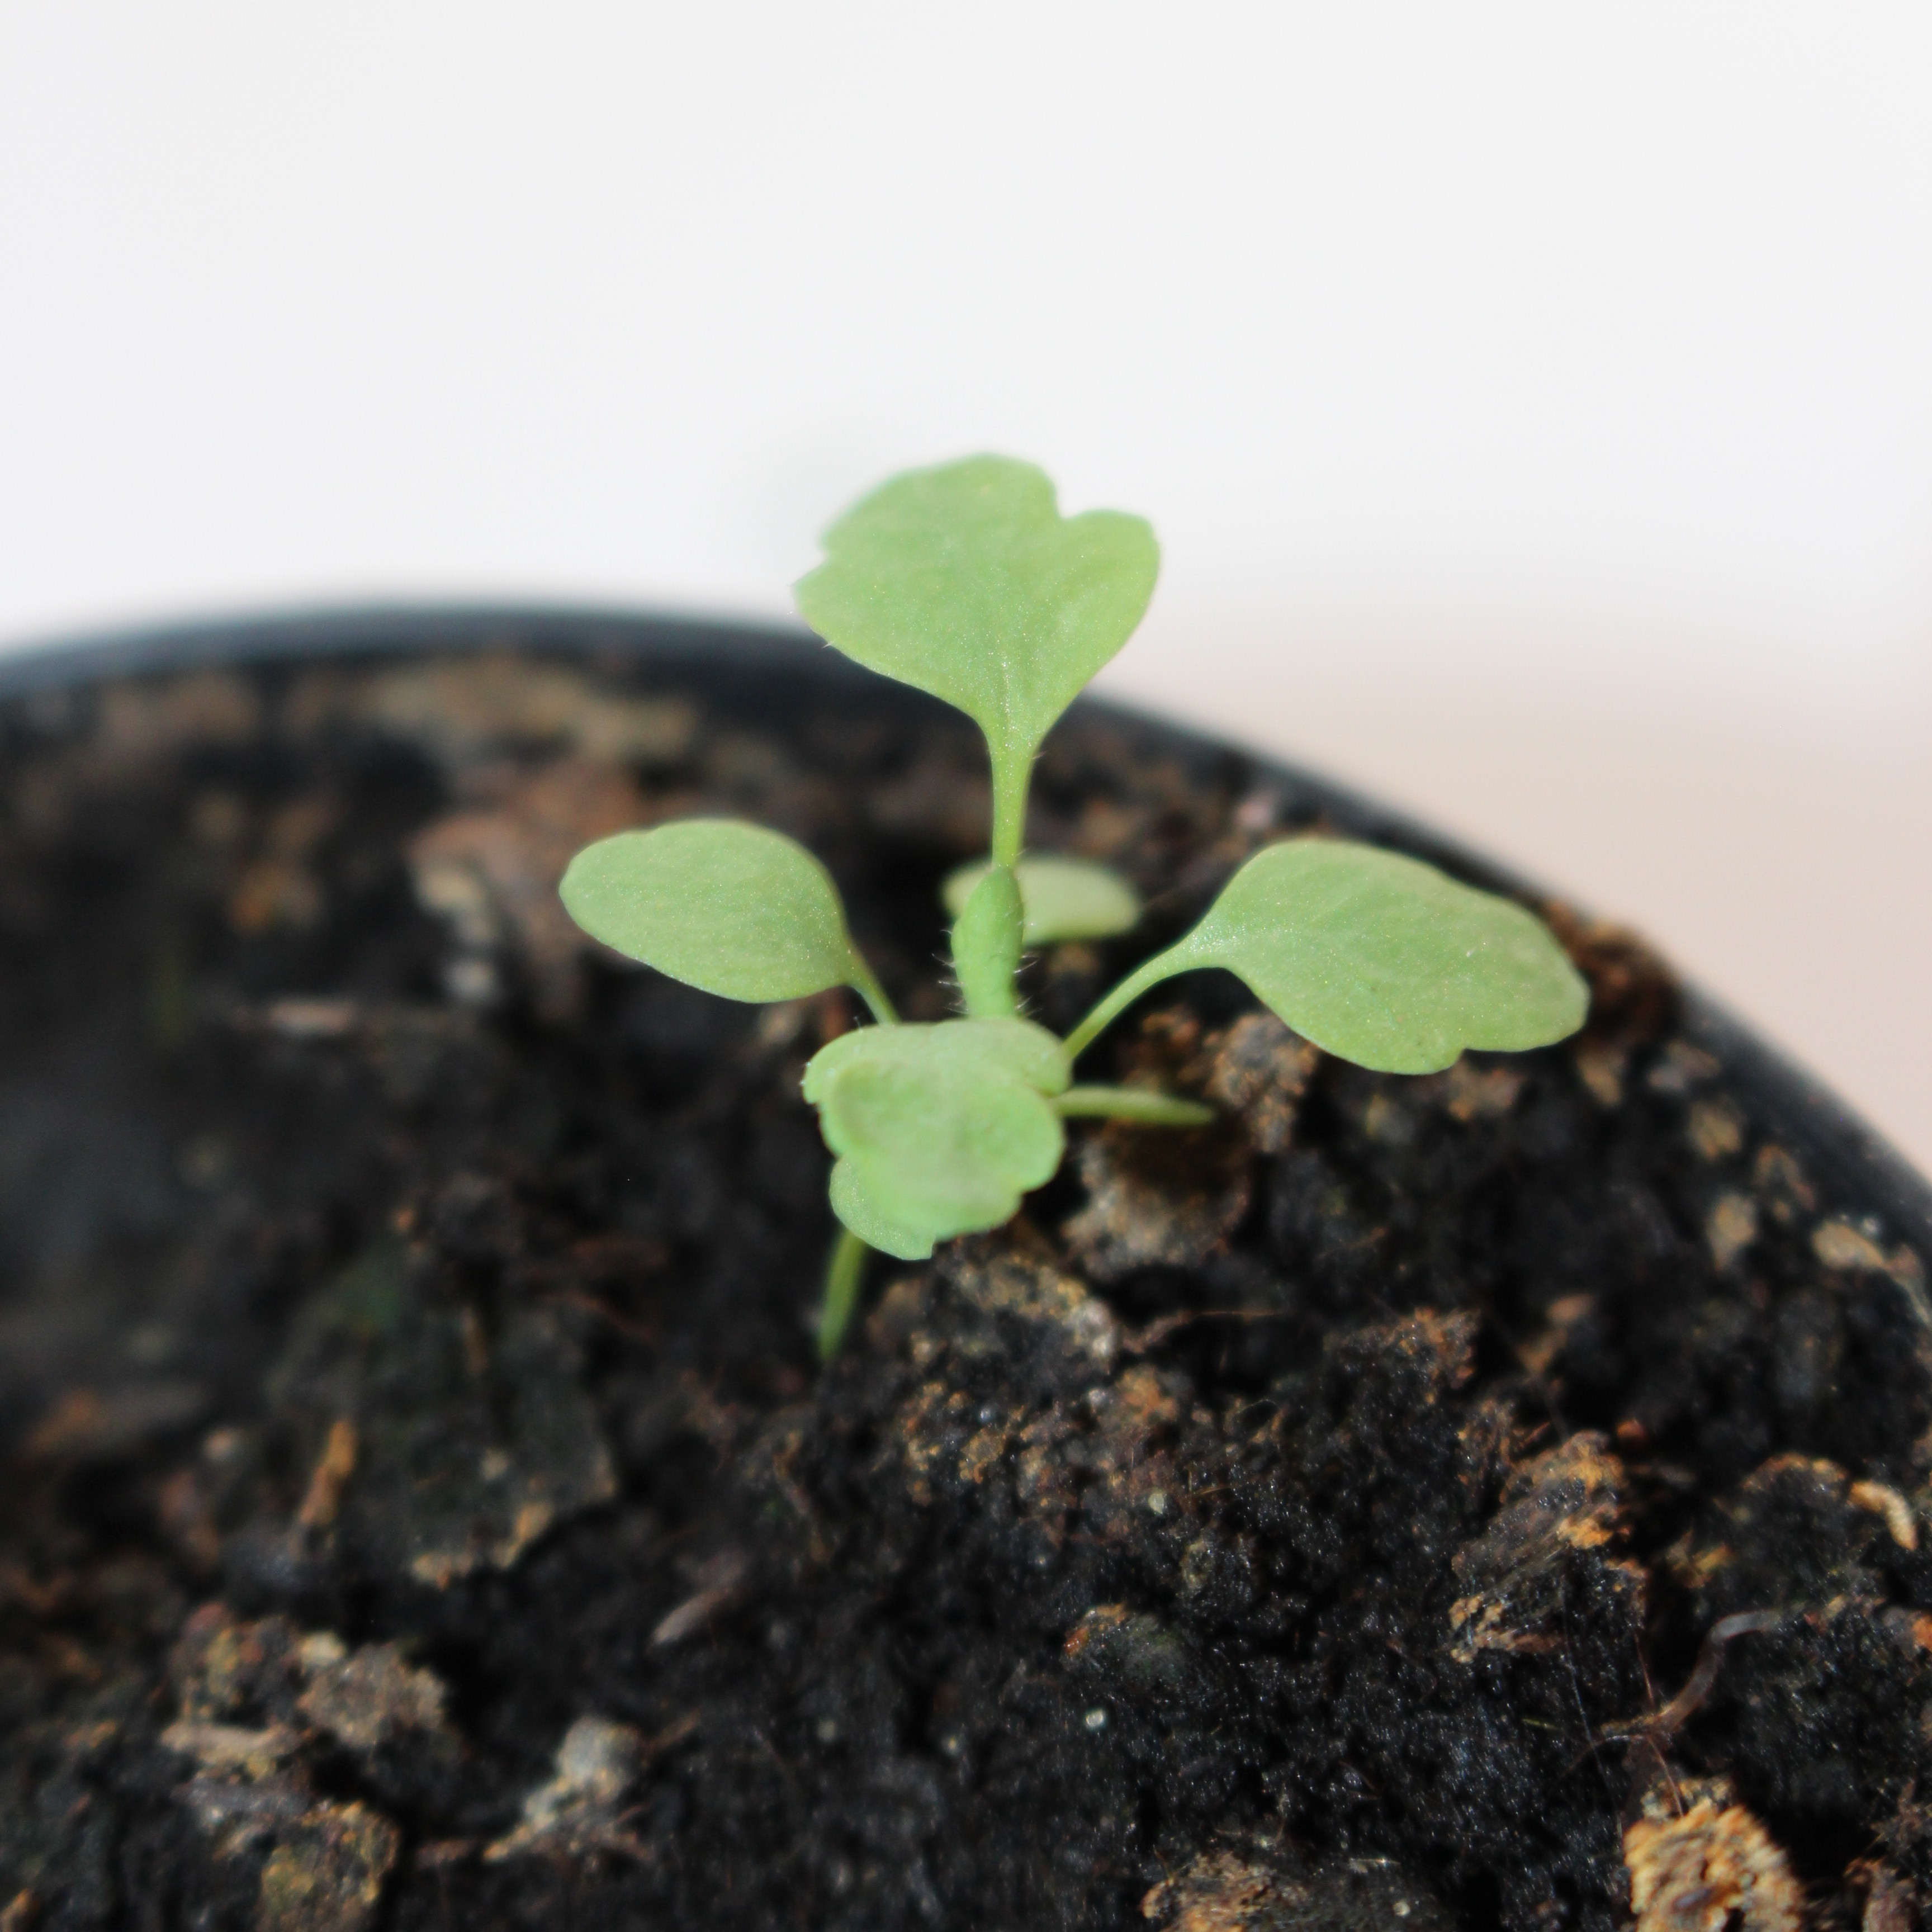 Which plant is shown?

Papaver rhoeas
